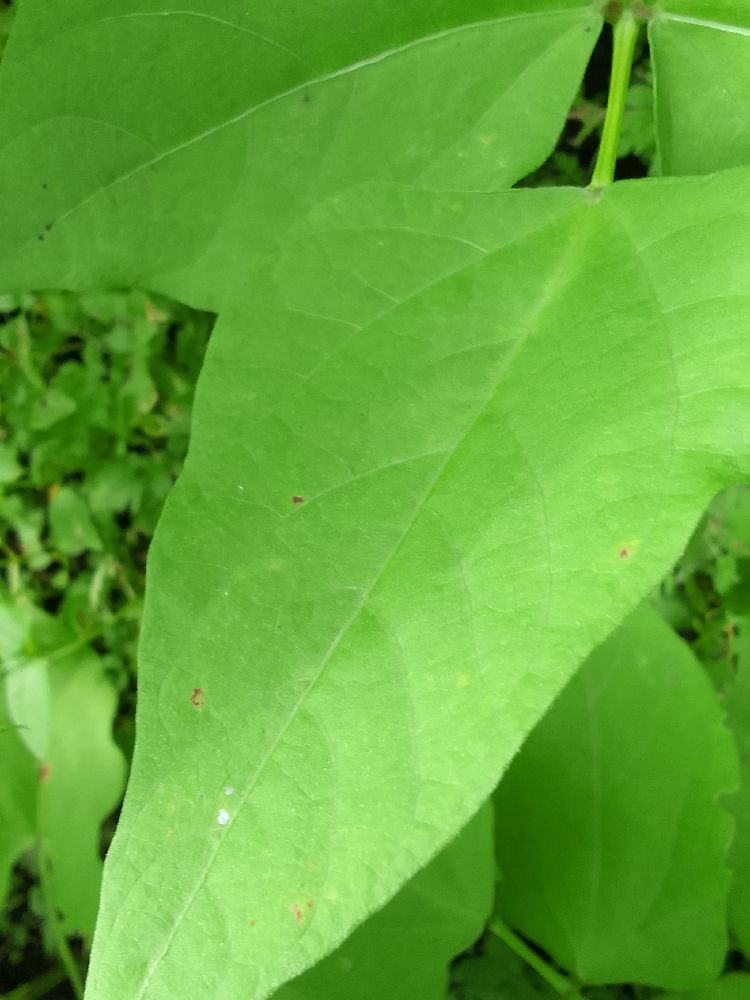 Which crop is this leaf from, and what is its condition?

common bean, healthy
